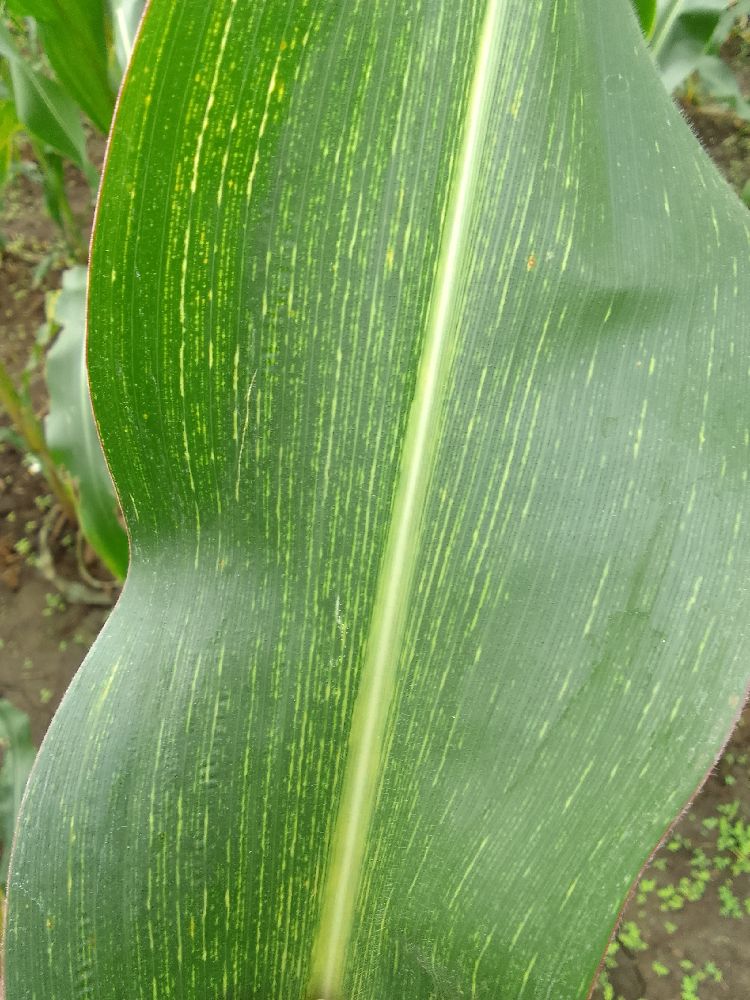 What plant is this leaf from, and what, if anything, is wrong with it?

maize, maize streak virus
